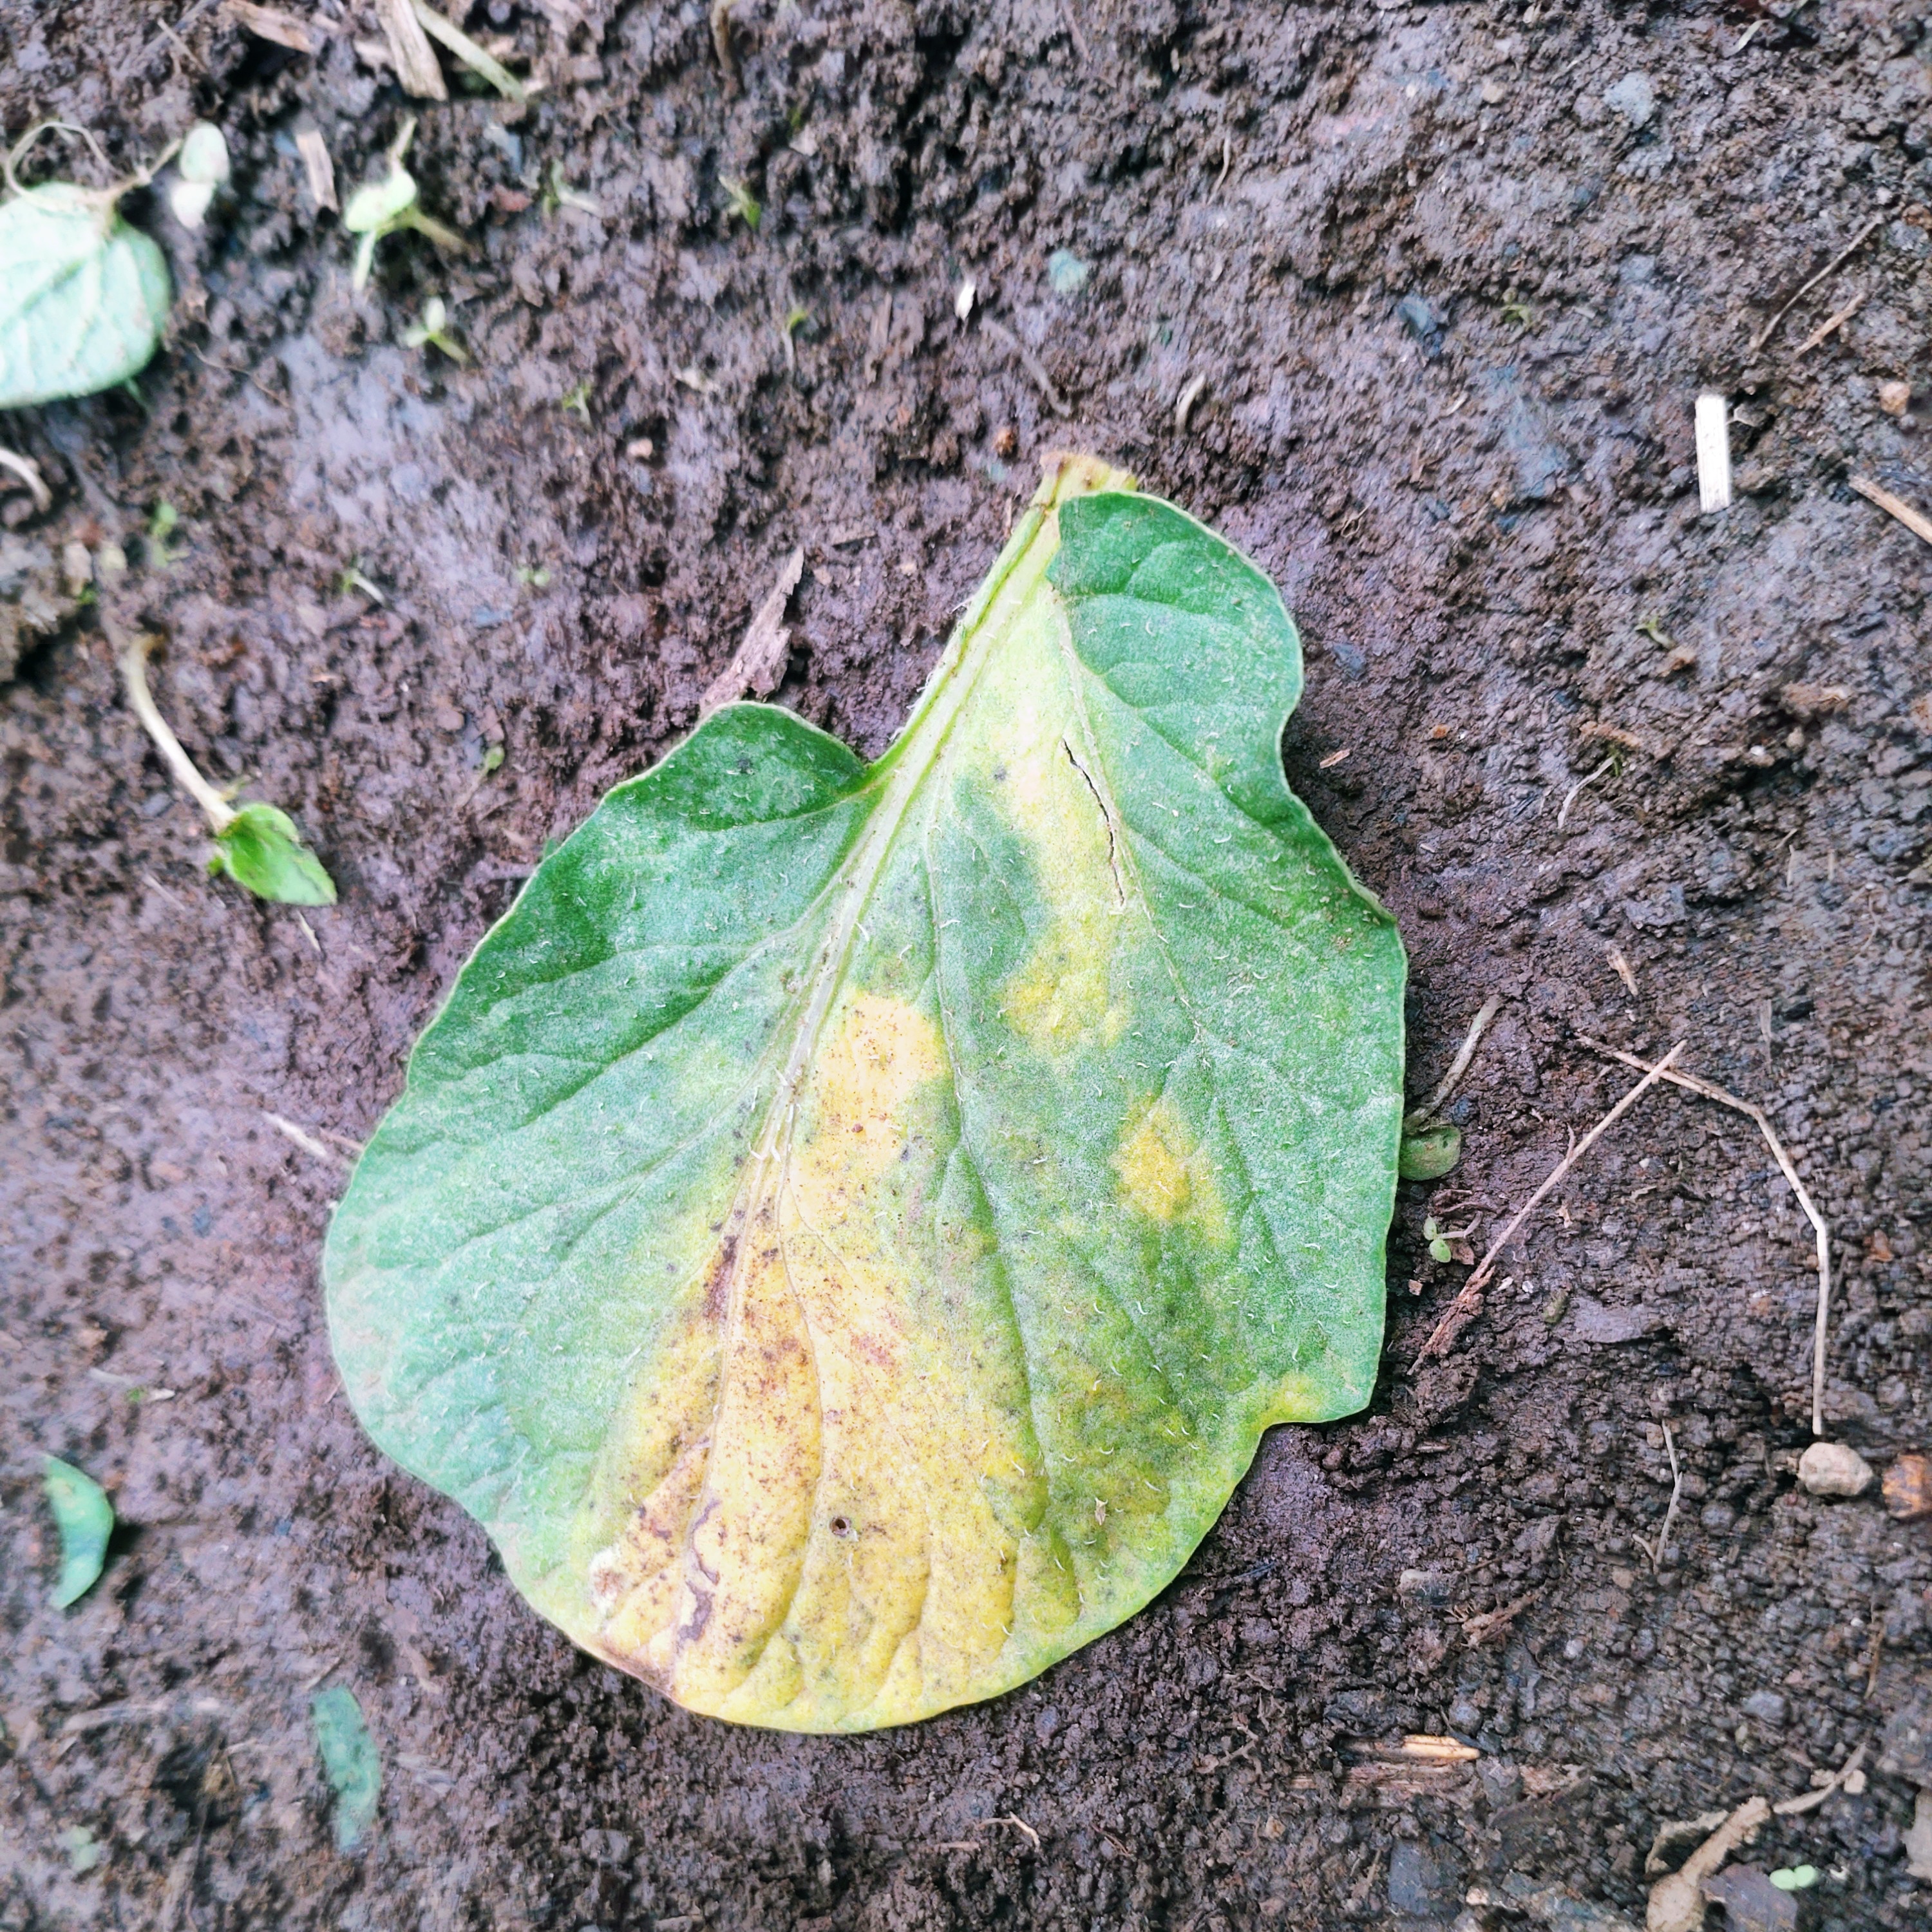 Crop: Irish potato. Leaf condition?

late blight
